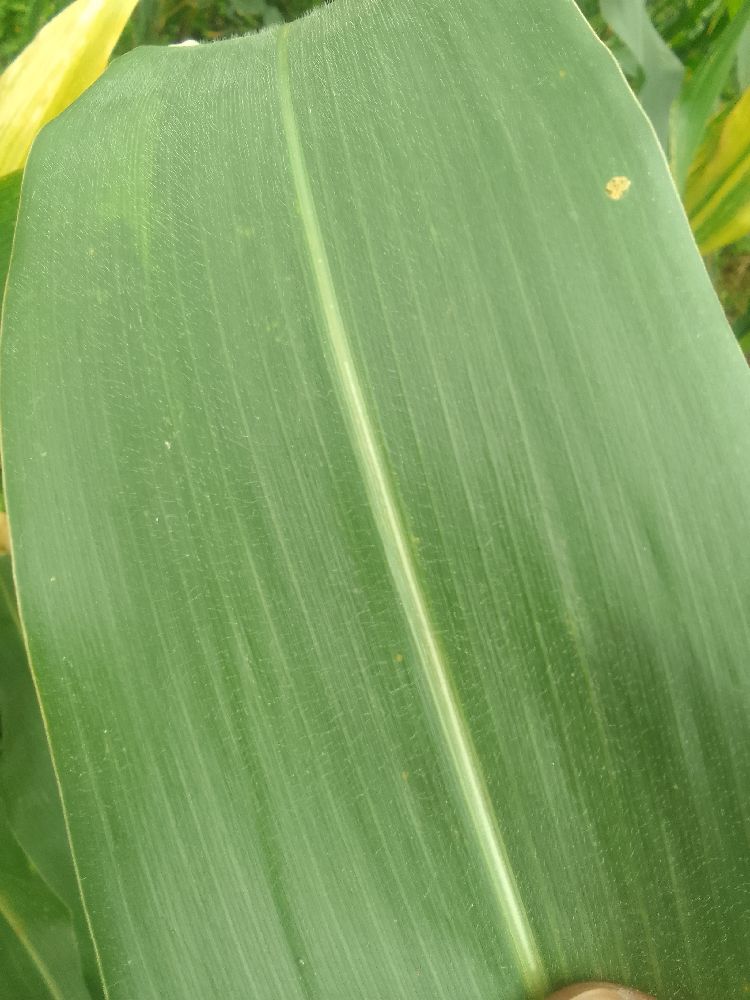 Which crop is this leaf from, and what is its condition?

maize, healthy
